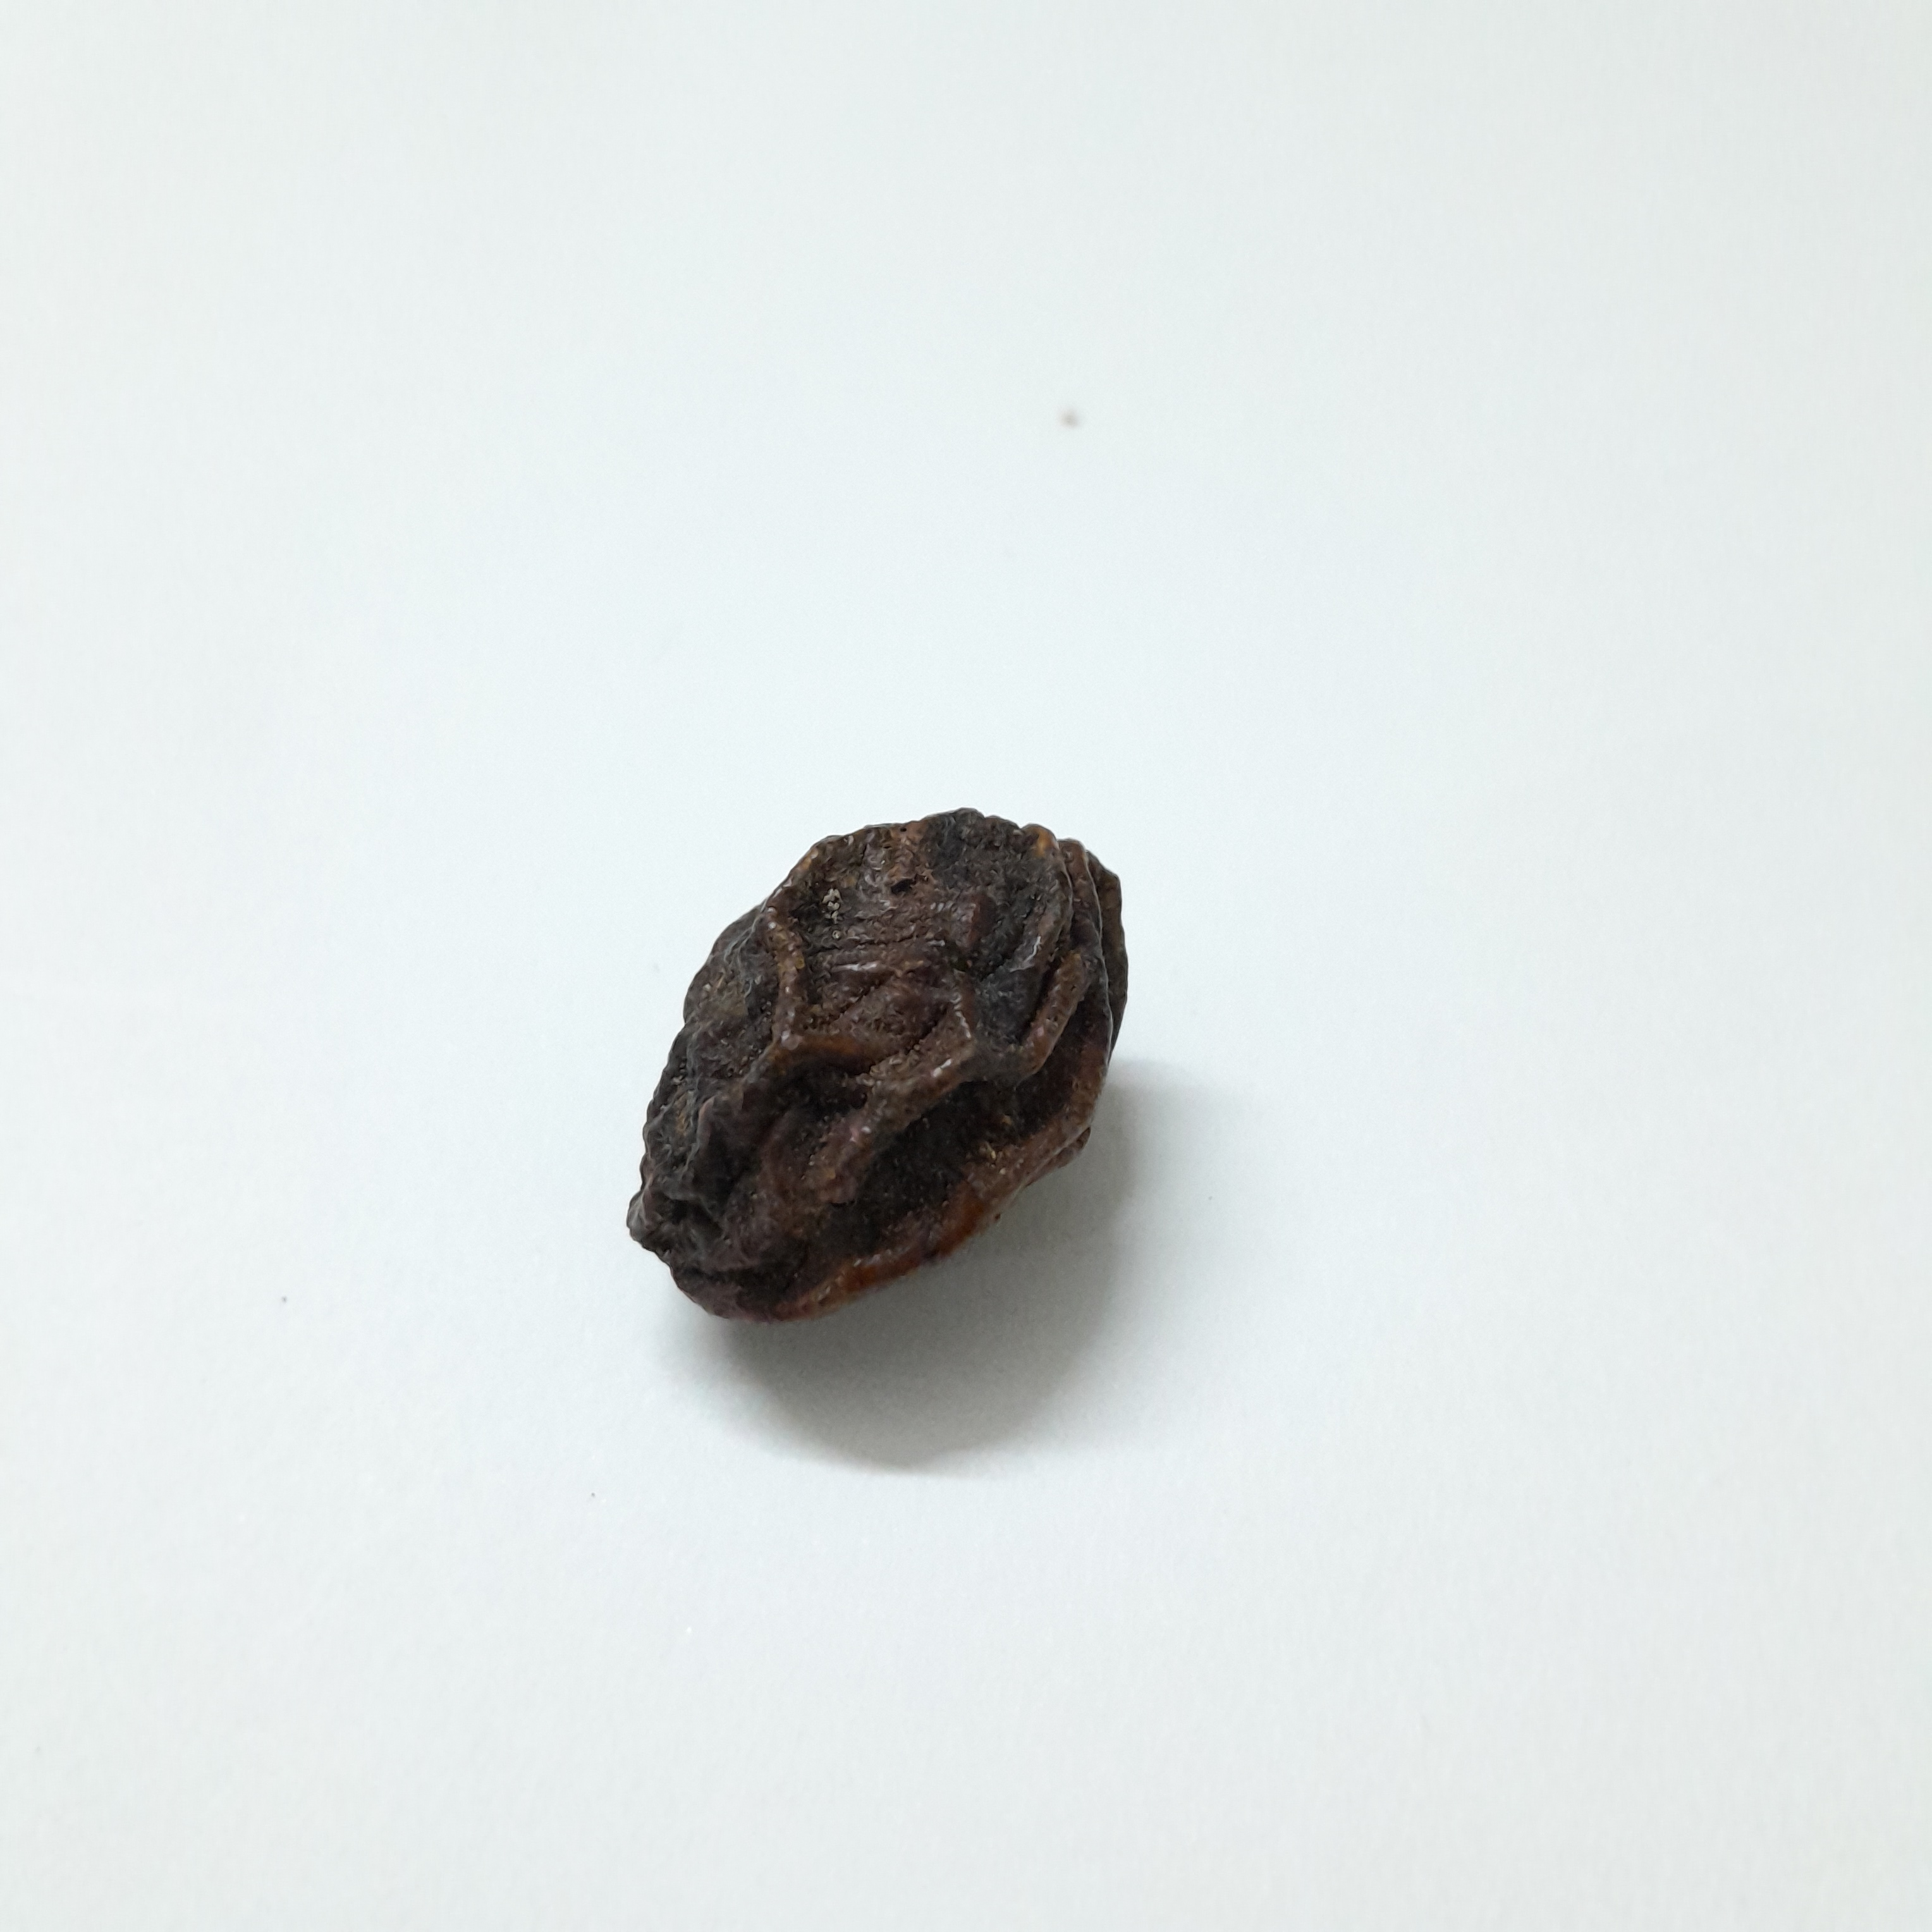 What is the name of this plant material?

kadukharik
